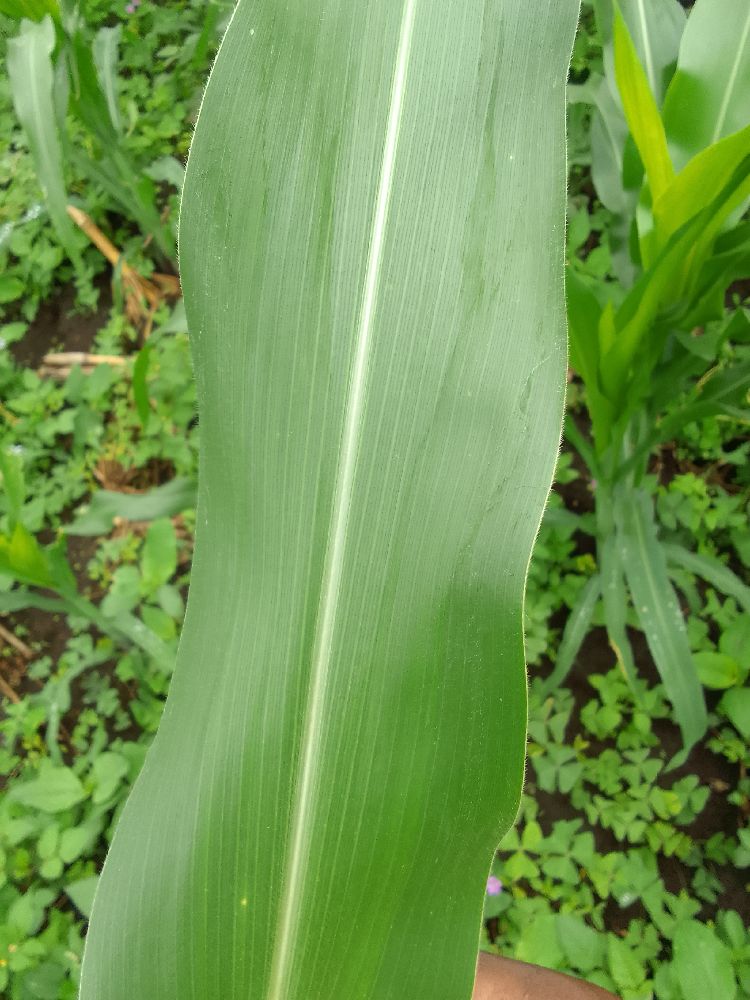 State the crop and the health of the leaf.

maize, healthy
